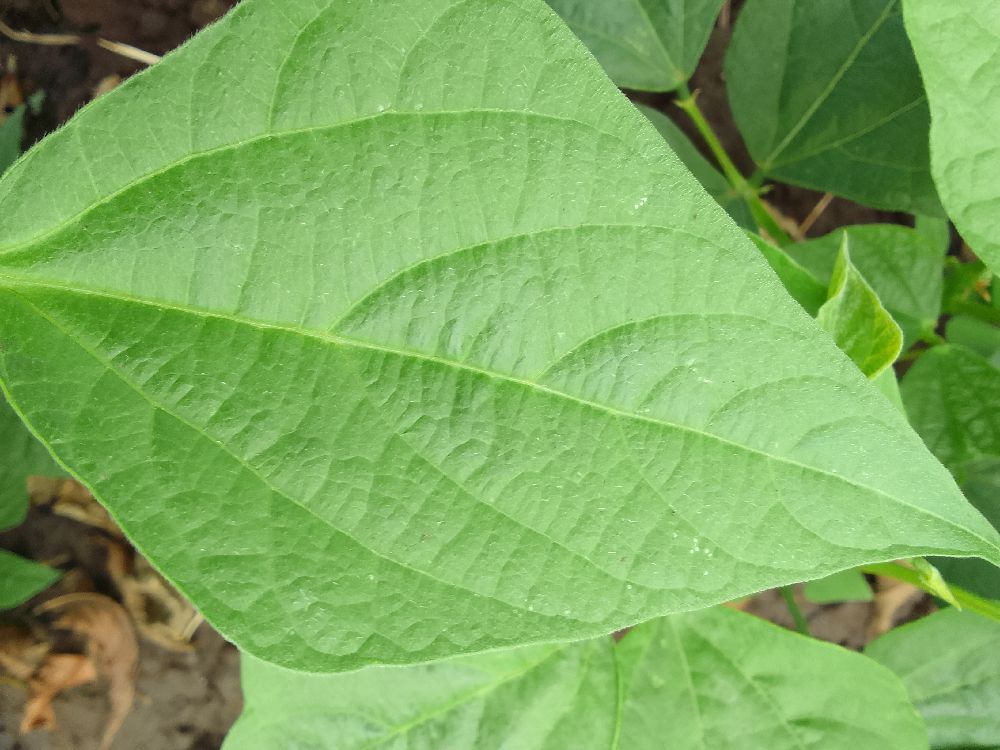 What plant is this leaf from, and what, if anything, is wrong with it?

common bean, healthy
